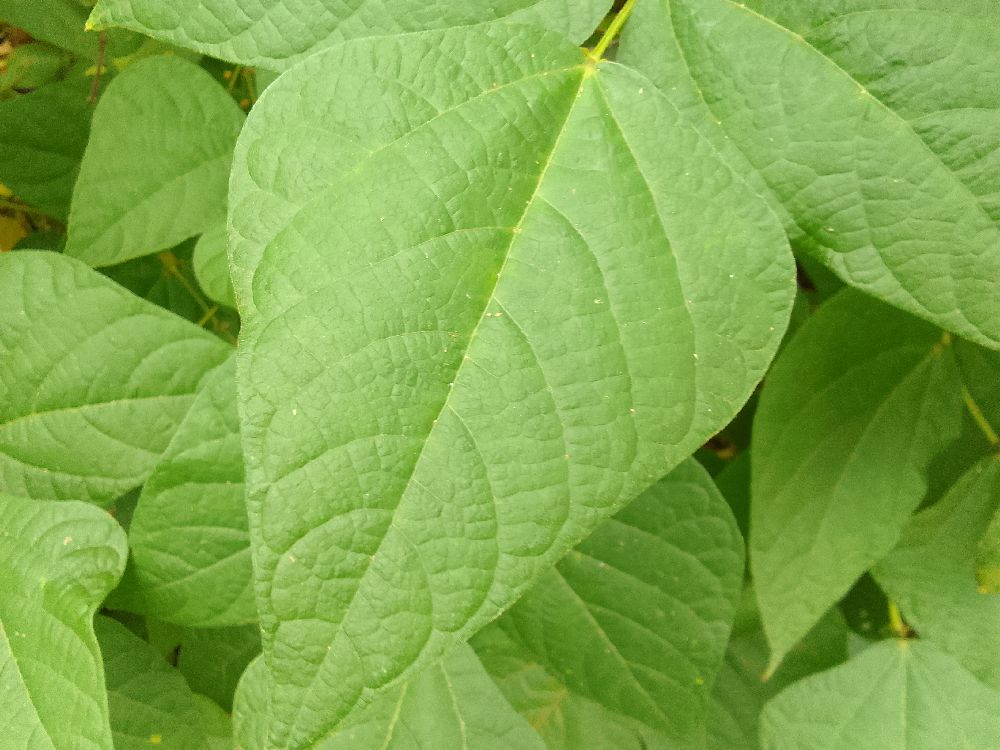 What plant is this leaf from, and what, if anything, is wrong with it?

common bean, healthy
